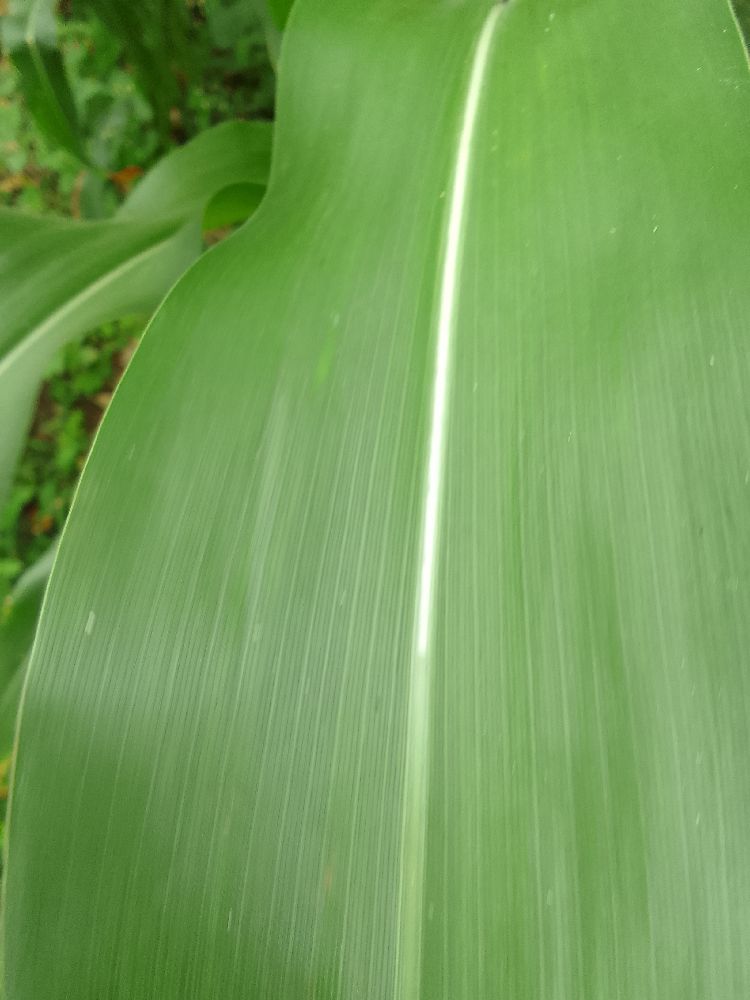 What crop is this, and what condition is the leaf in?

maize, healthy
